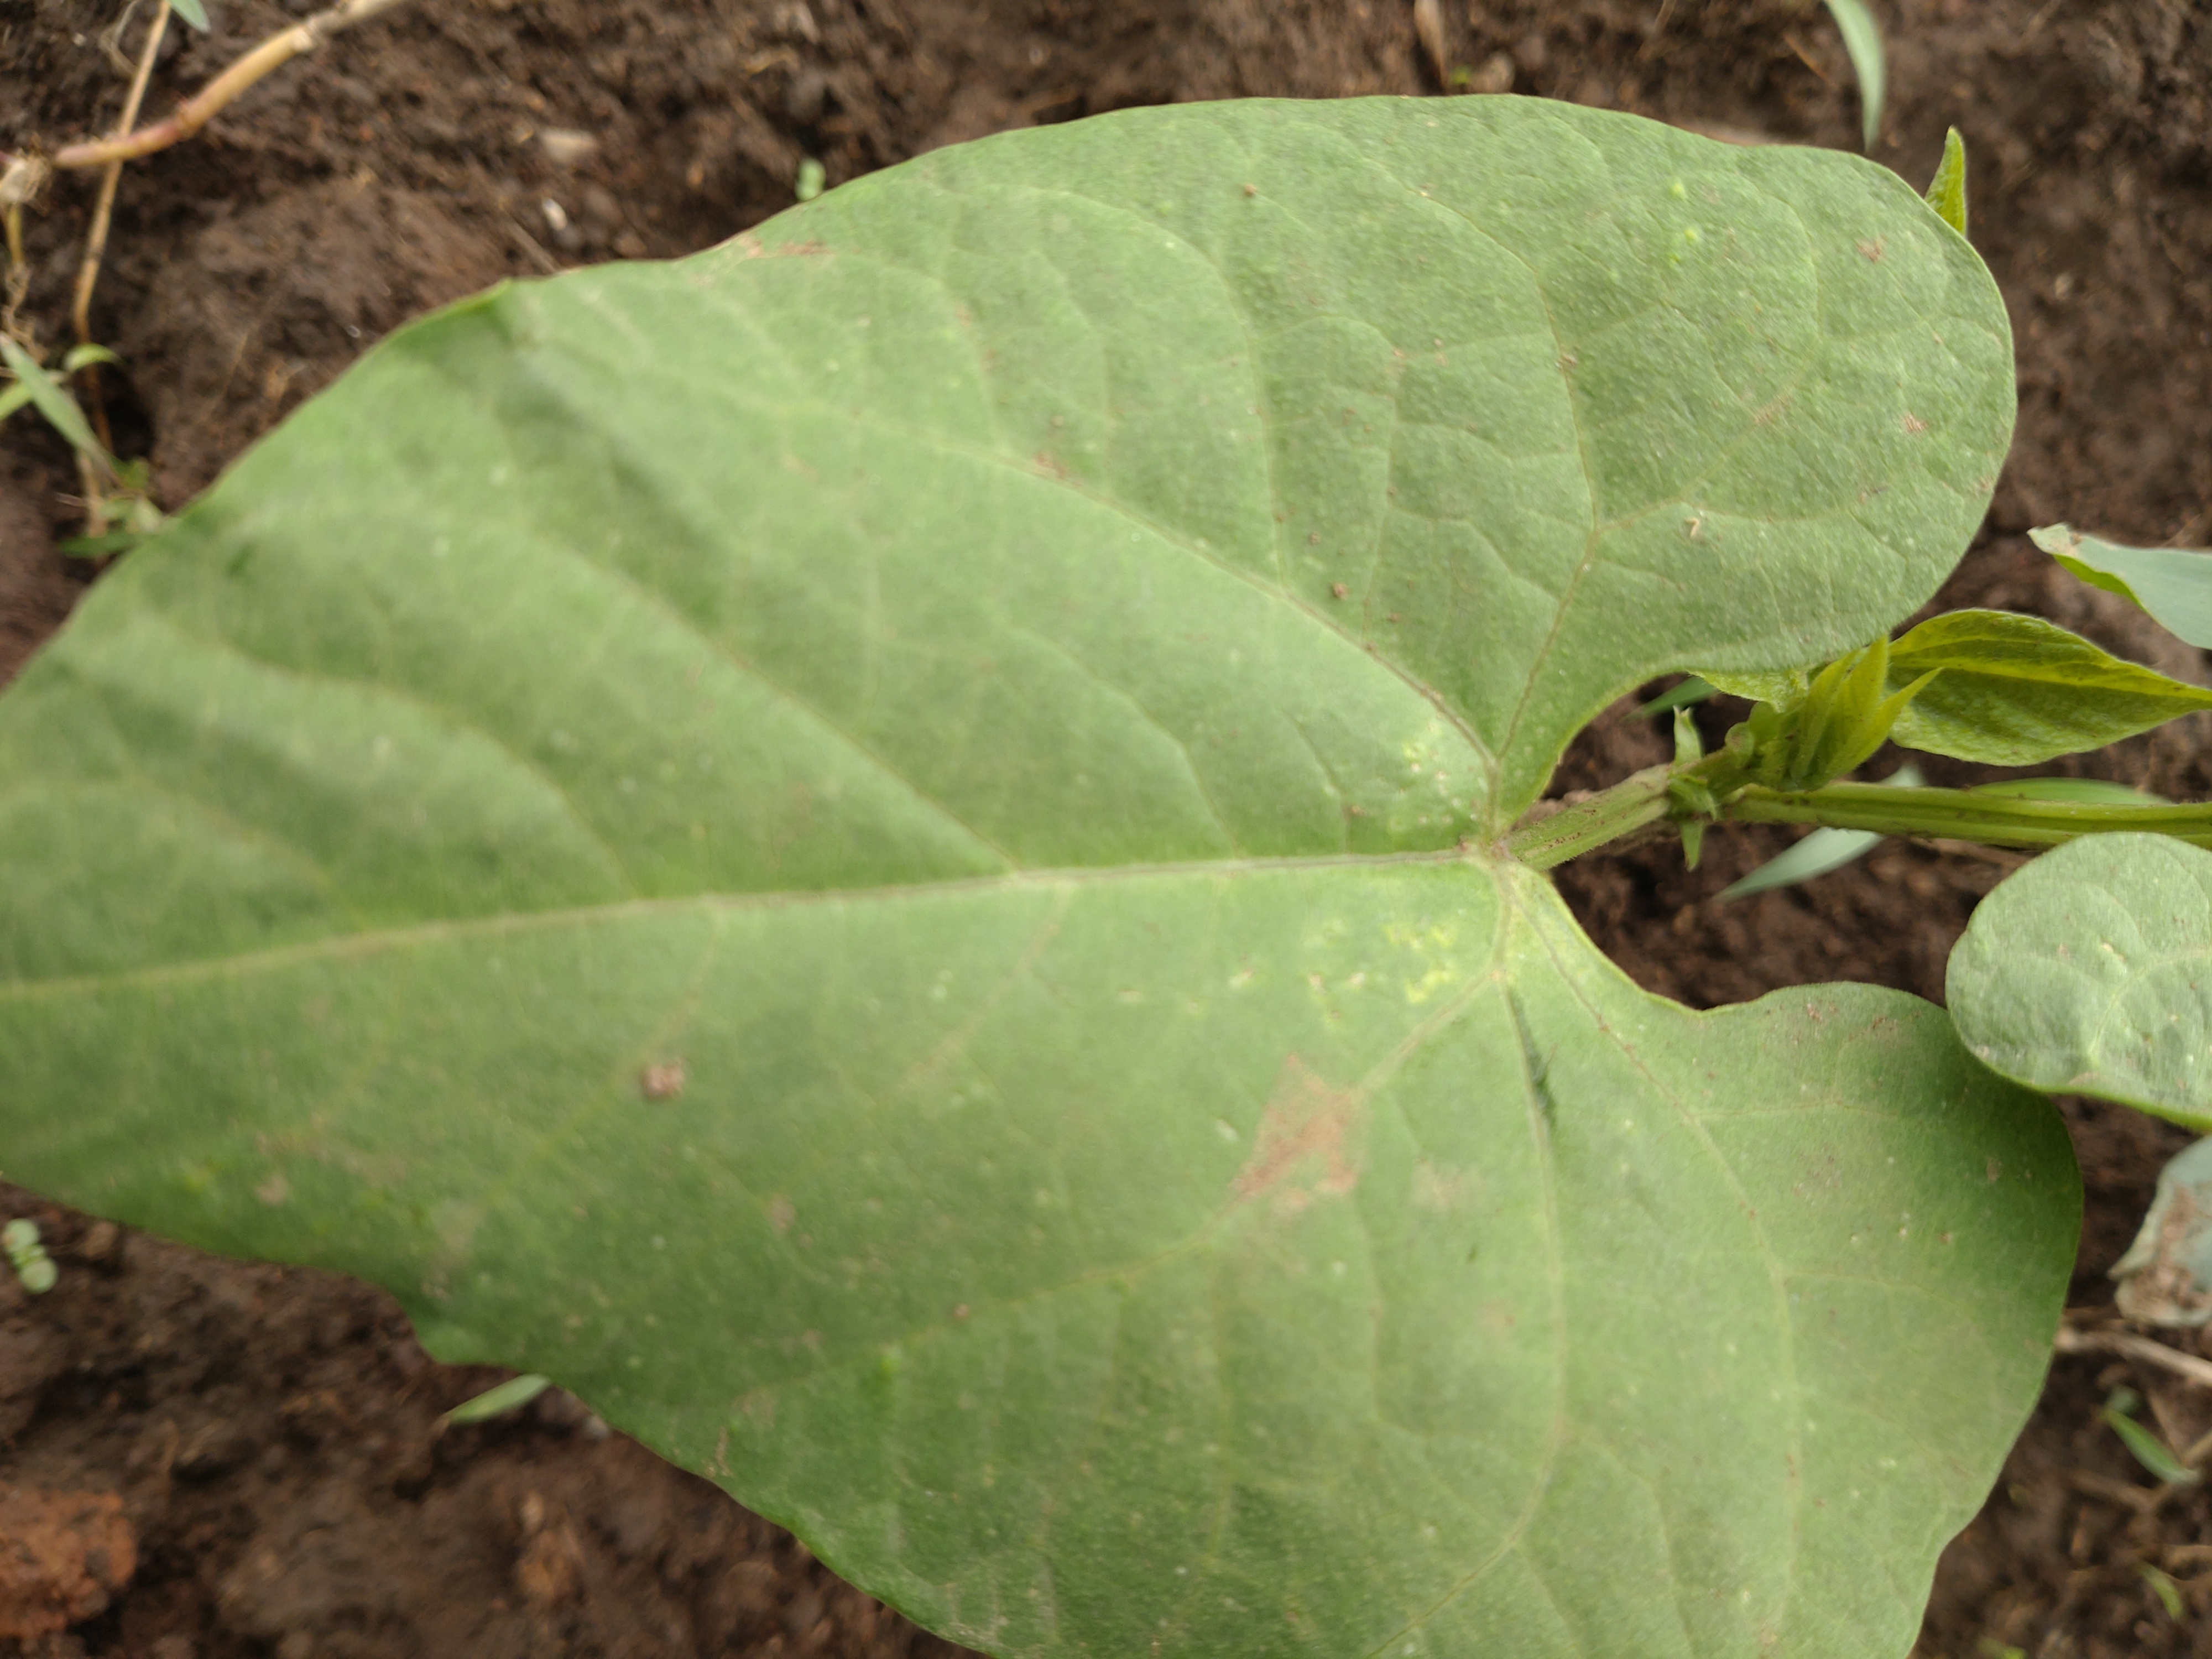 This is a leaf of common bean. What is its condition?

healthy
